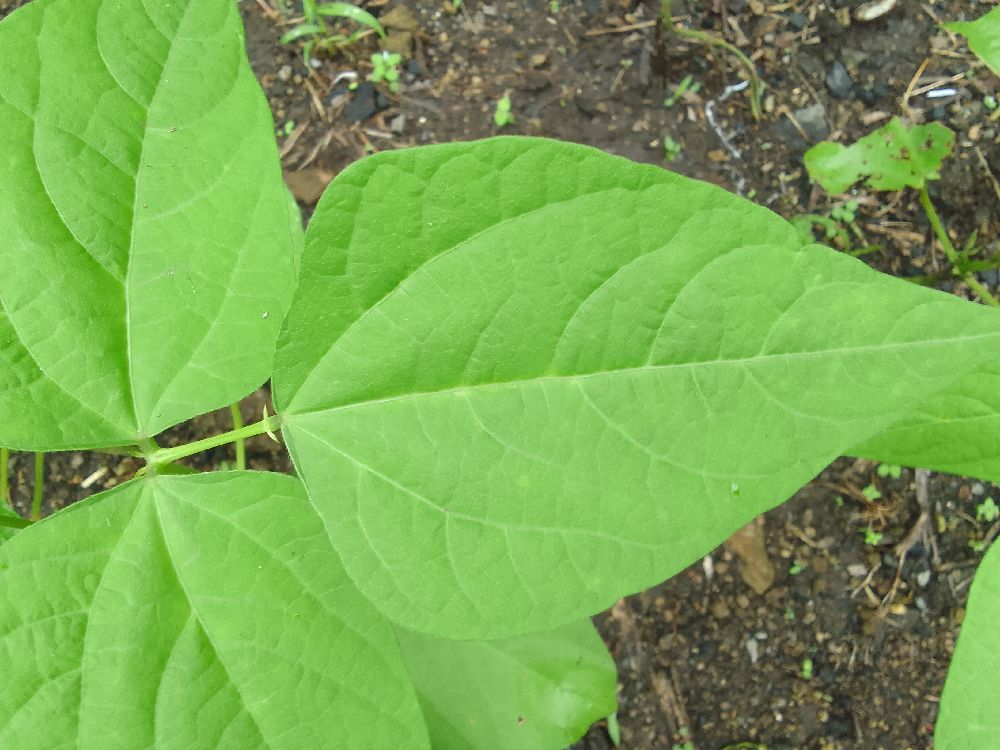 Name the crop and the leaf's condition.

common bean, healthy
